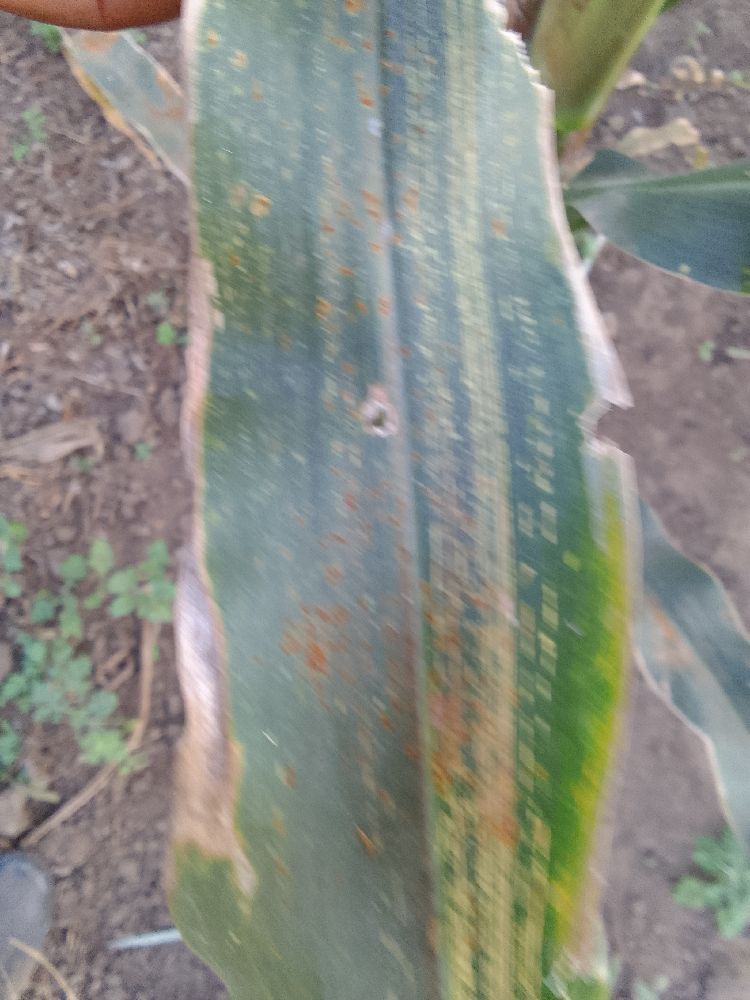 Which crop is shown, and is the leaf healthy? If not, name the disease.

maize, maize streak virus
